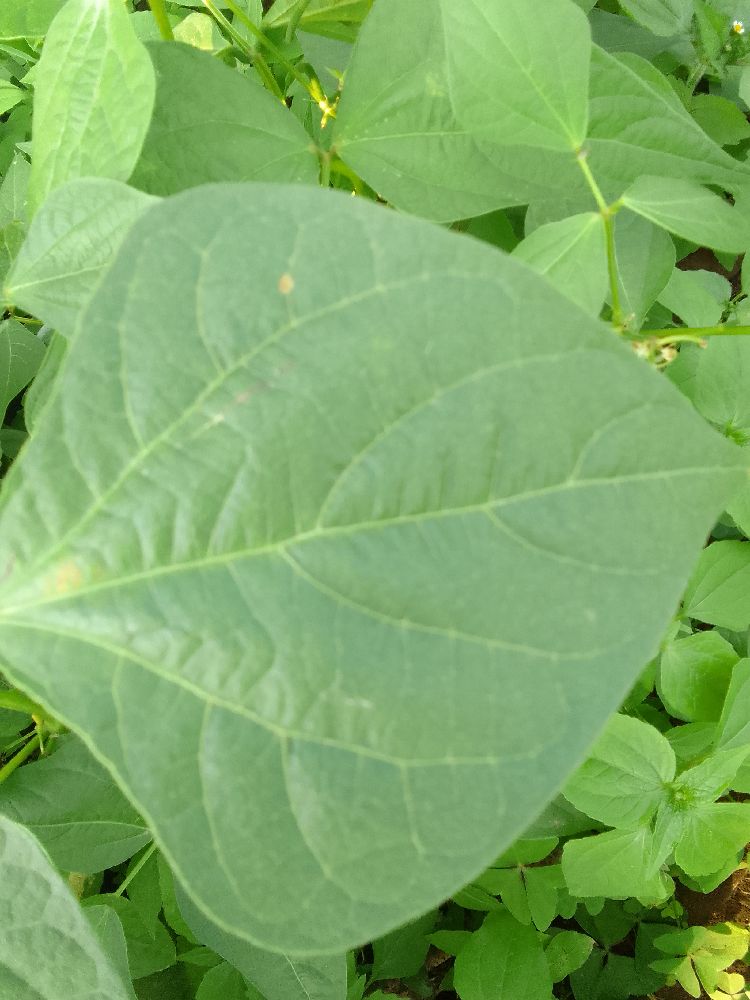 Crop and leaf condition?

common bean, healthy
